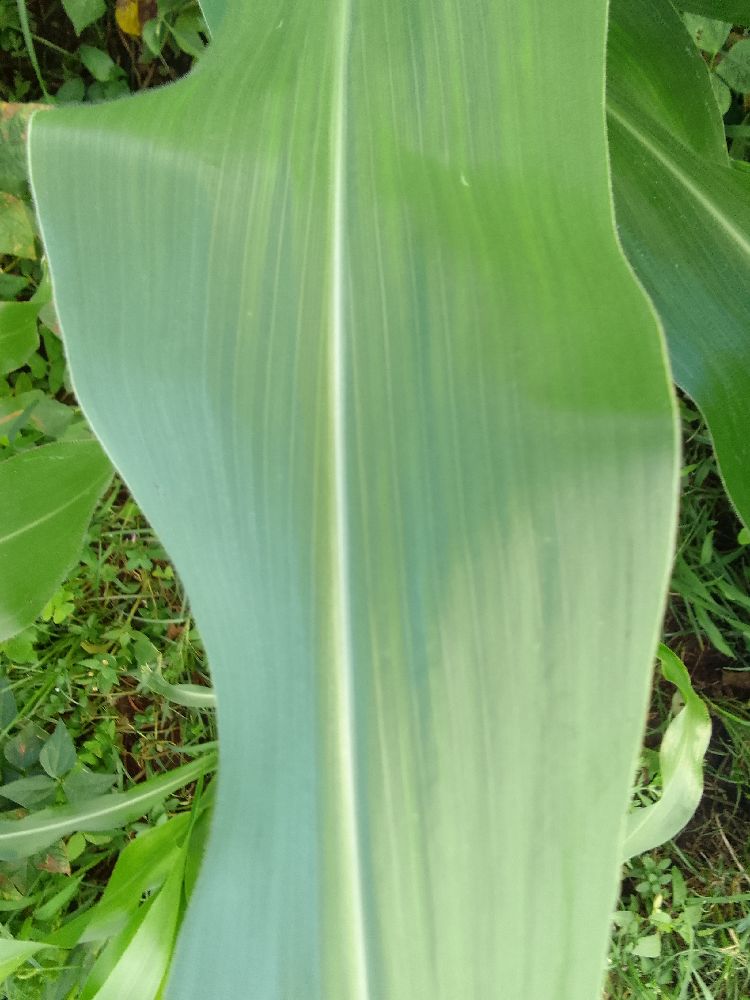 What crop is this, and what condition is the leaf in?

maize, healthy
